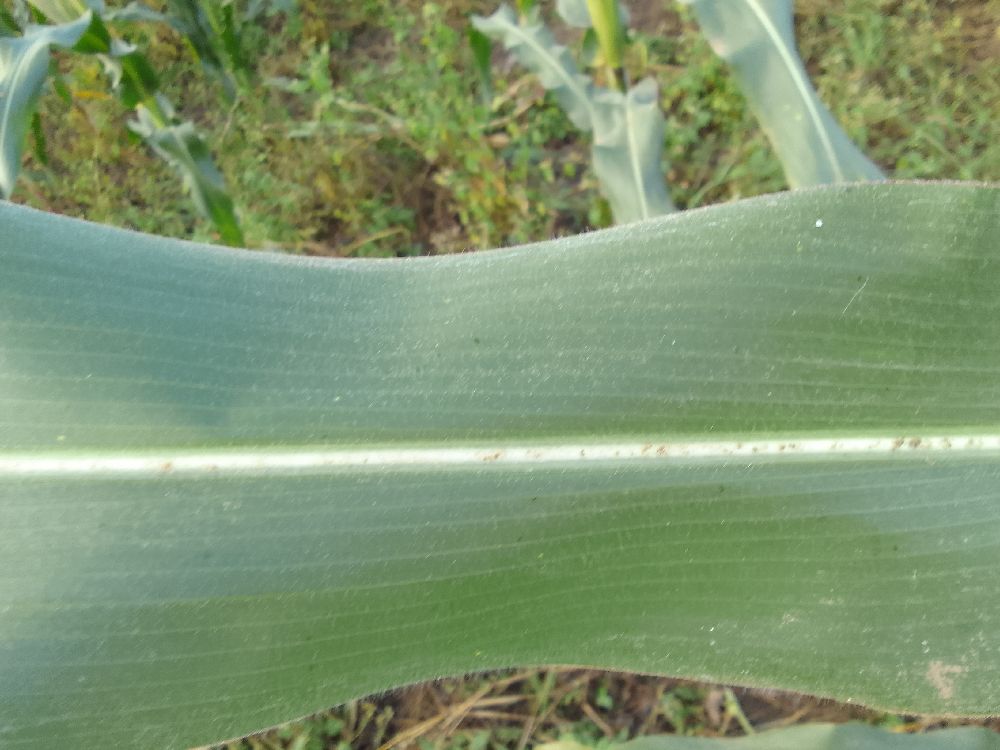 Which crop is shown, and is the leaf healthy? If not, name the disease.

maize, healthy
